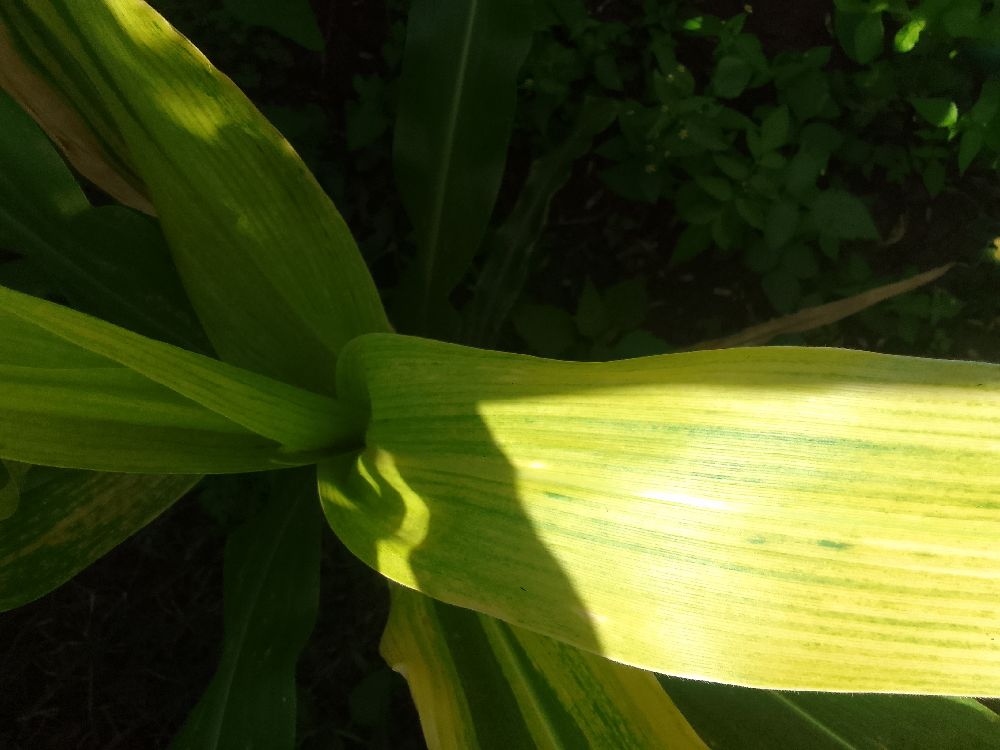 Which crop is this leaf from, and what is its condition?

maize, maize lethal necrosis
